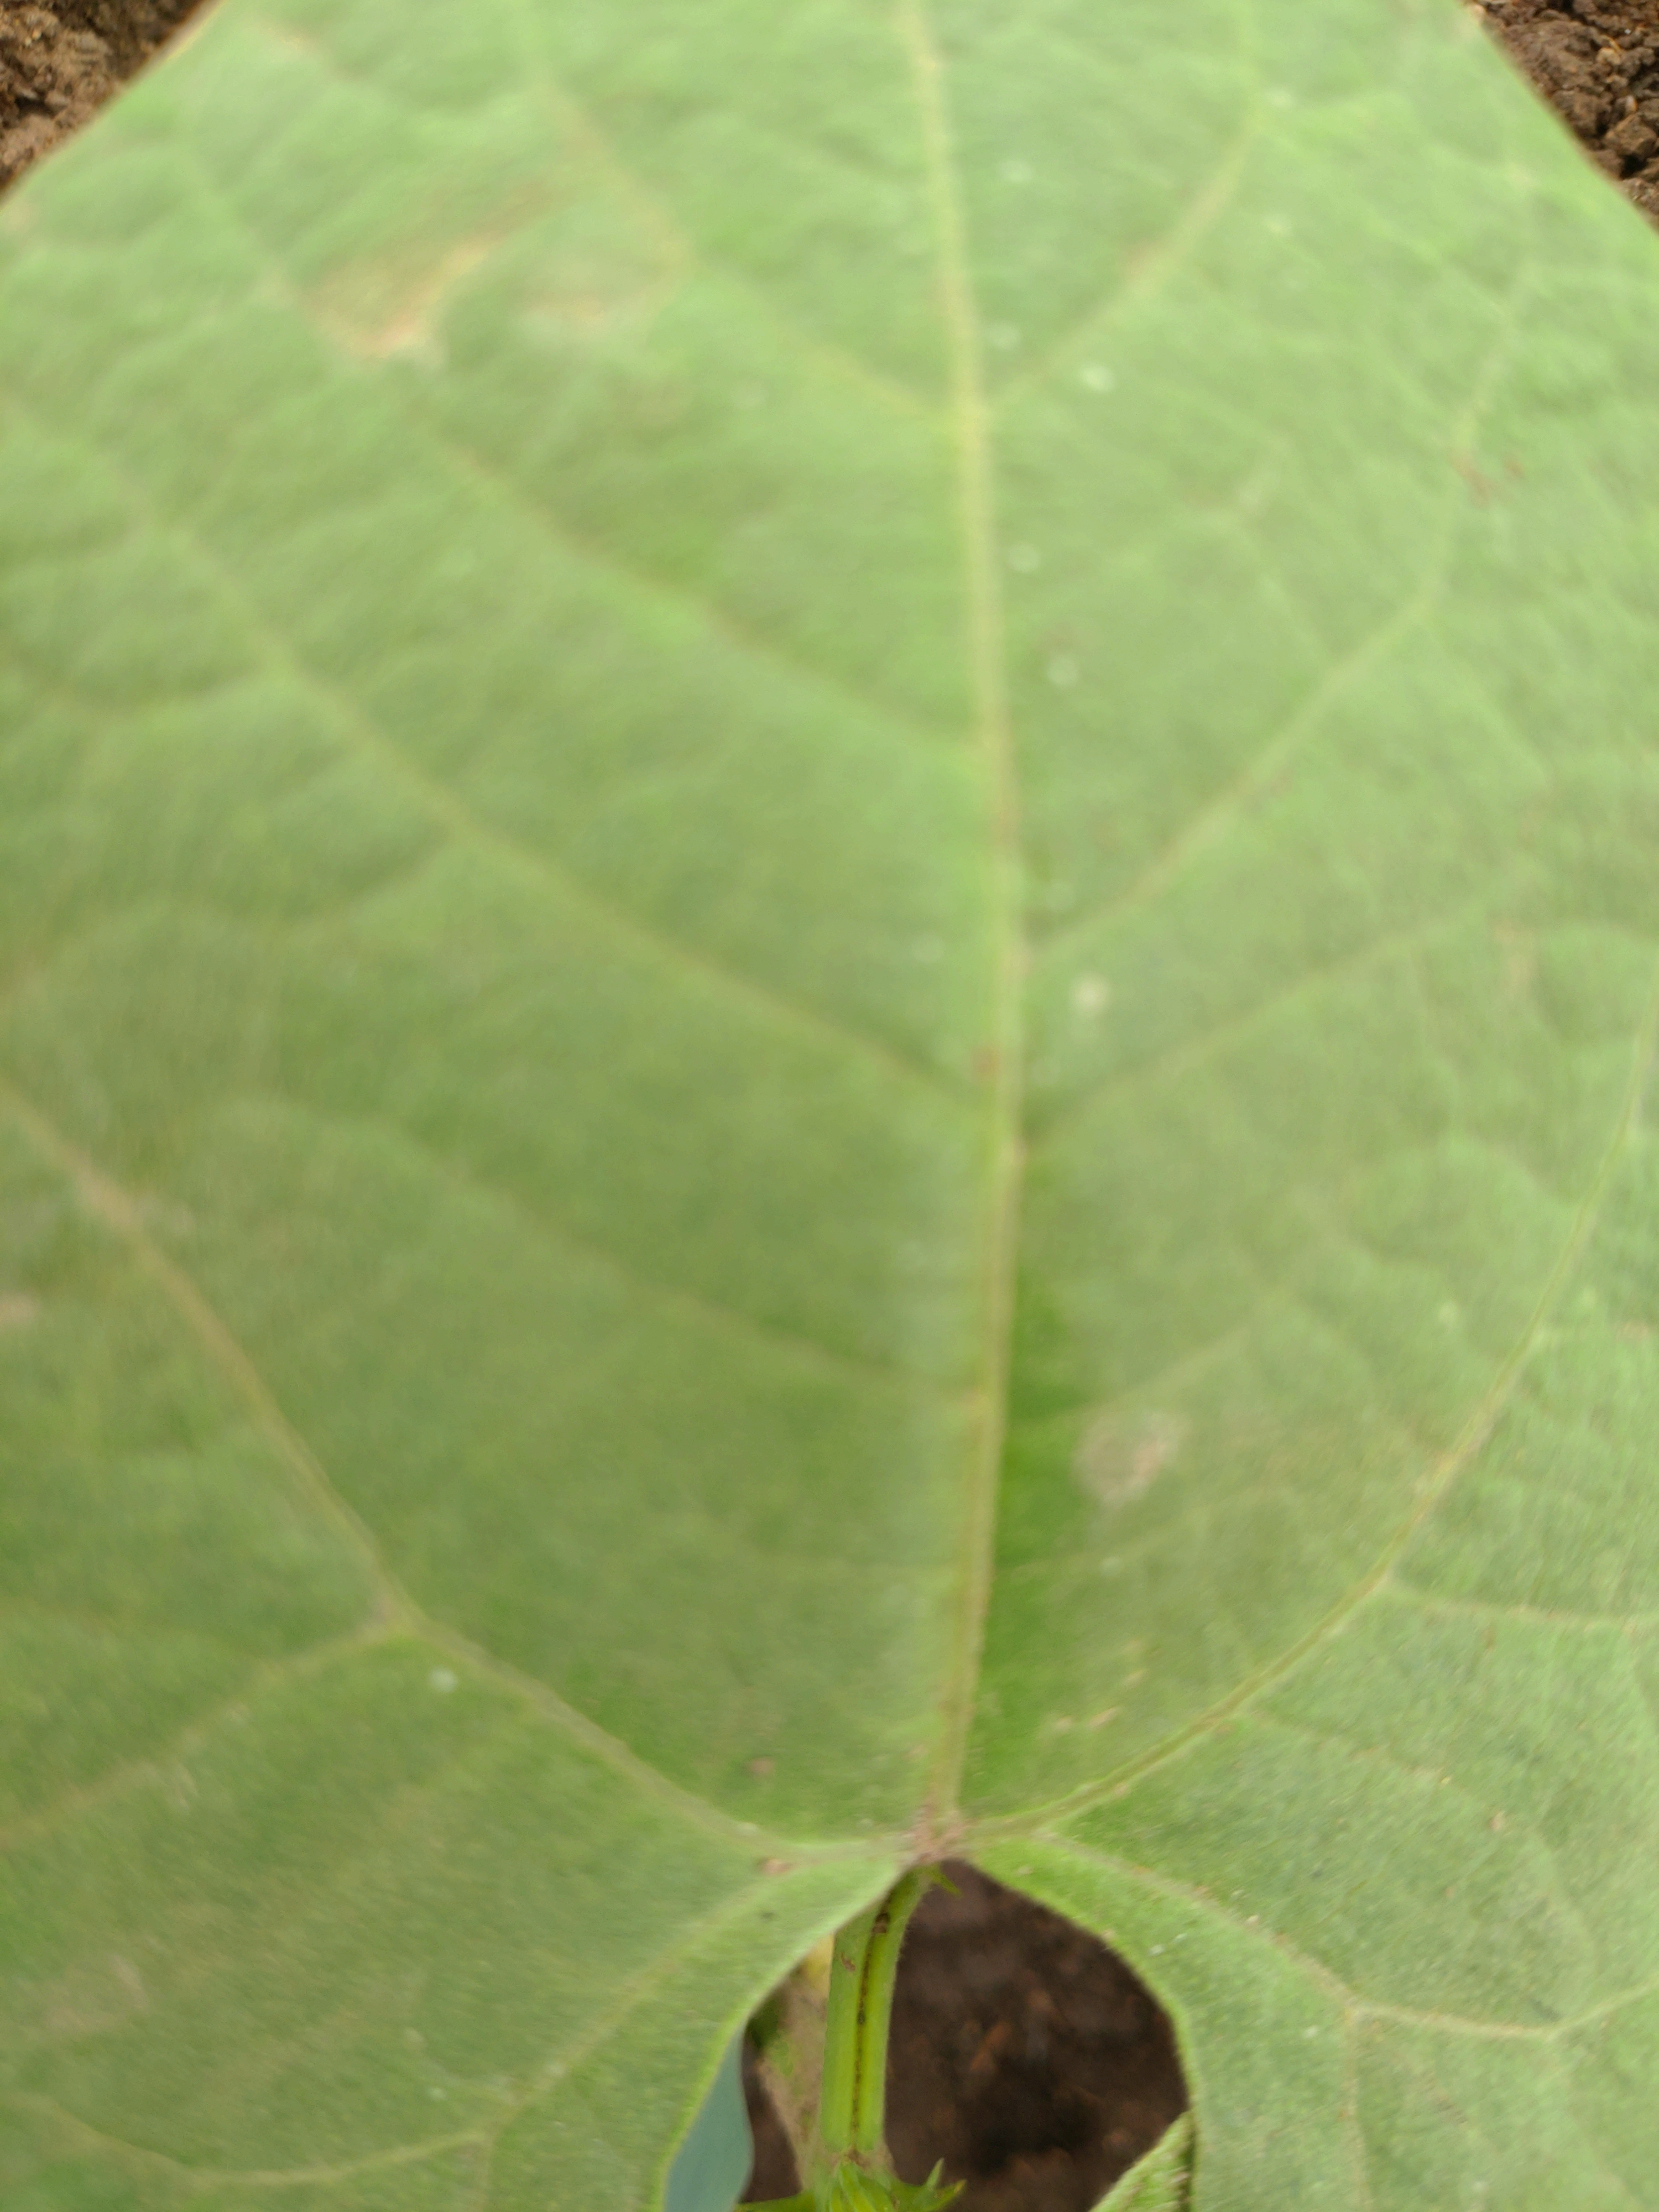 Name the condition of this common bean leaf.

healthy
